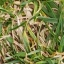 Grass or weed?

grass
